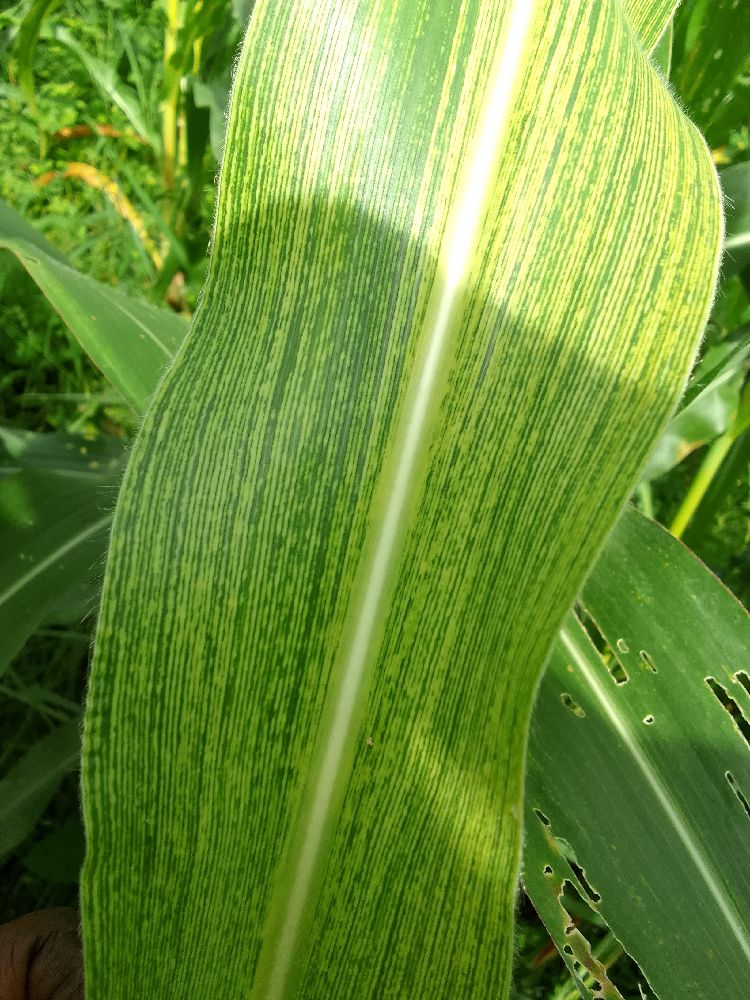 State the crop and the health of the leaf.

maize, maize streak virus
